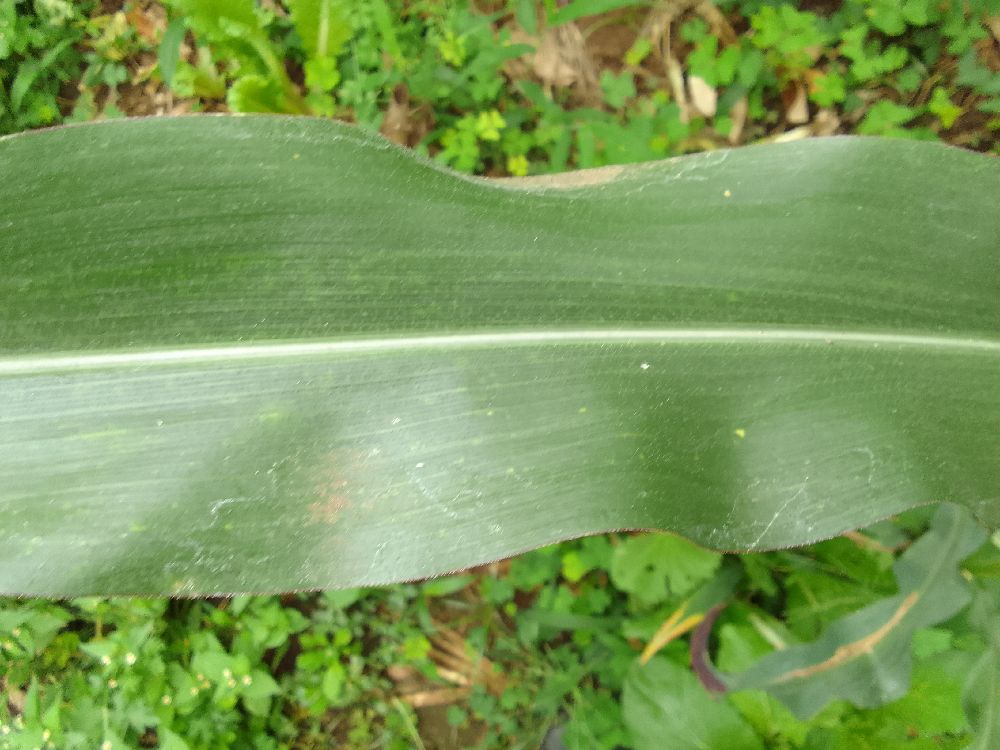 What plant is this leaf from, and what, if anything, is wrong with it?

maize, healthy
